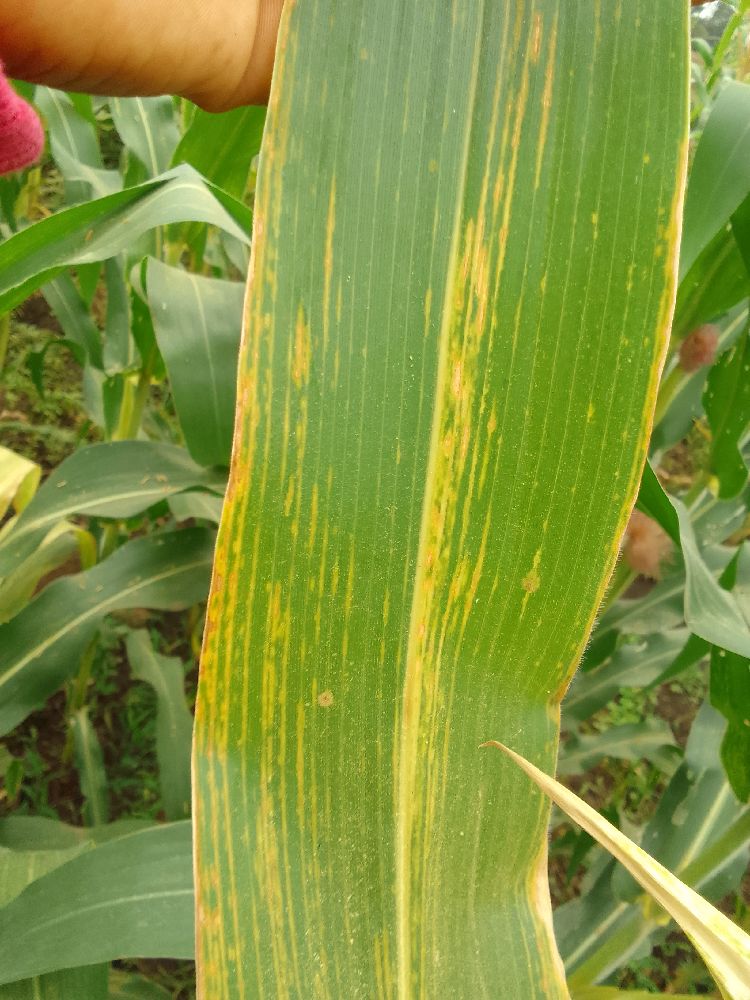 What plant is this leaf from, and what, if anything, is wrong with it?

maize, maize lethal necrosis
